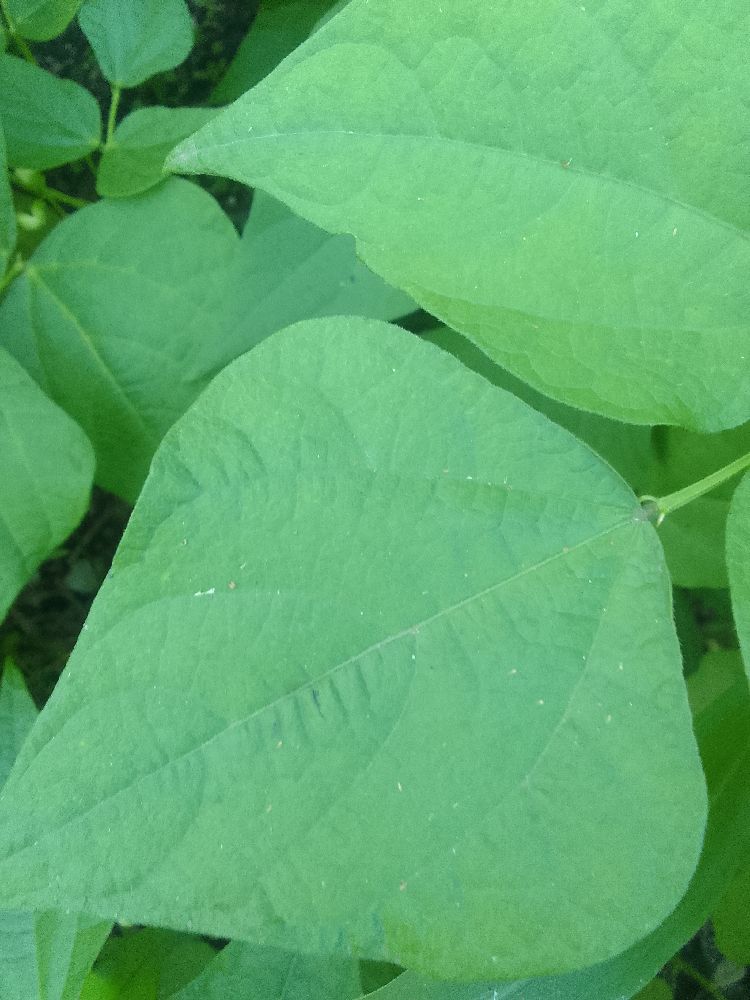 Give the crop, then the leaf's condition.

common bean, healthy
